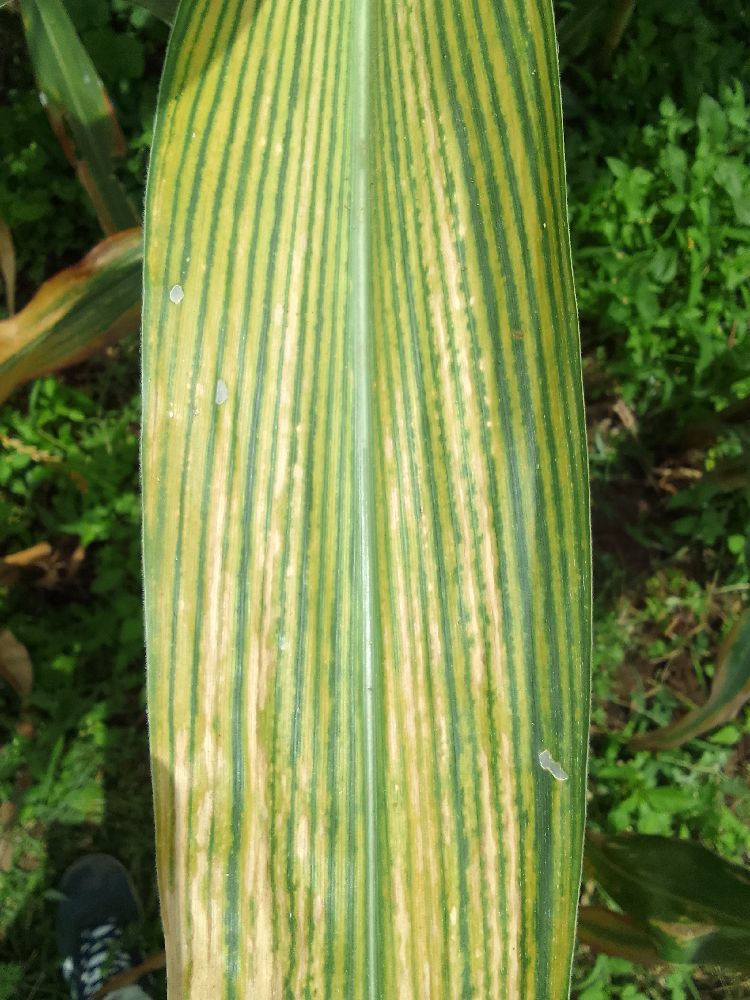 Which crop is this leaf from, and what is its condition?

maize, maize lethal necrosis
